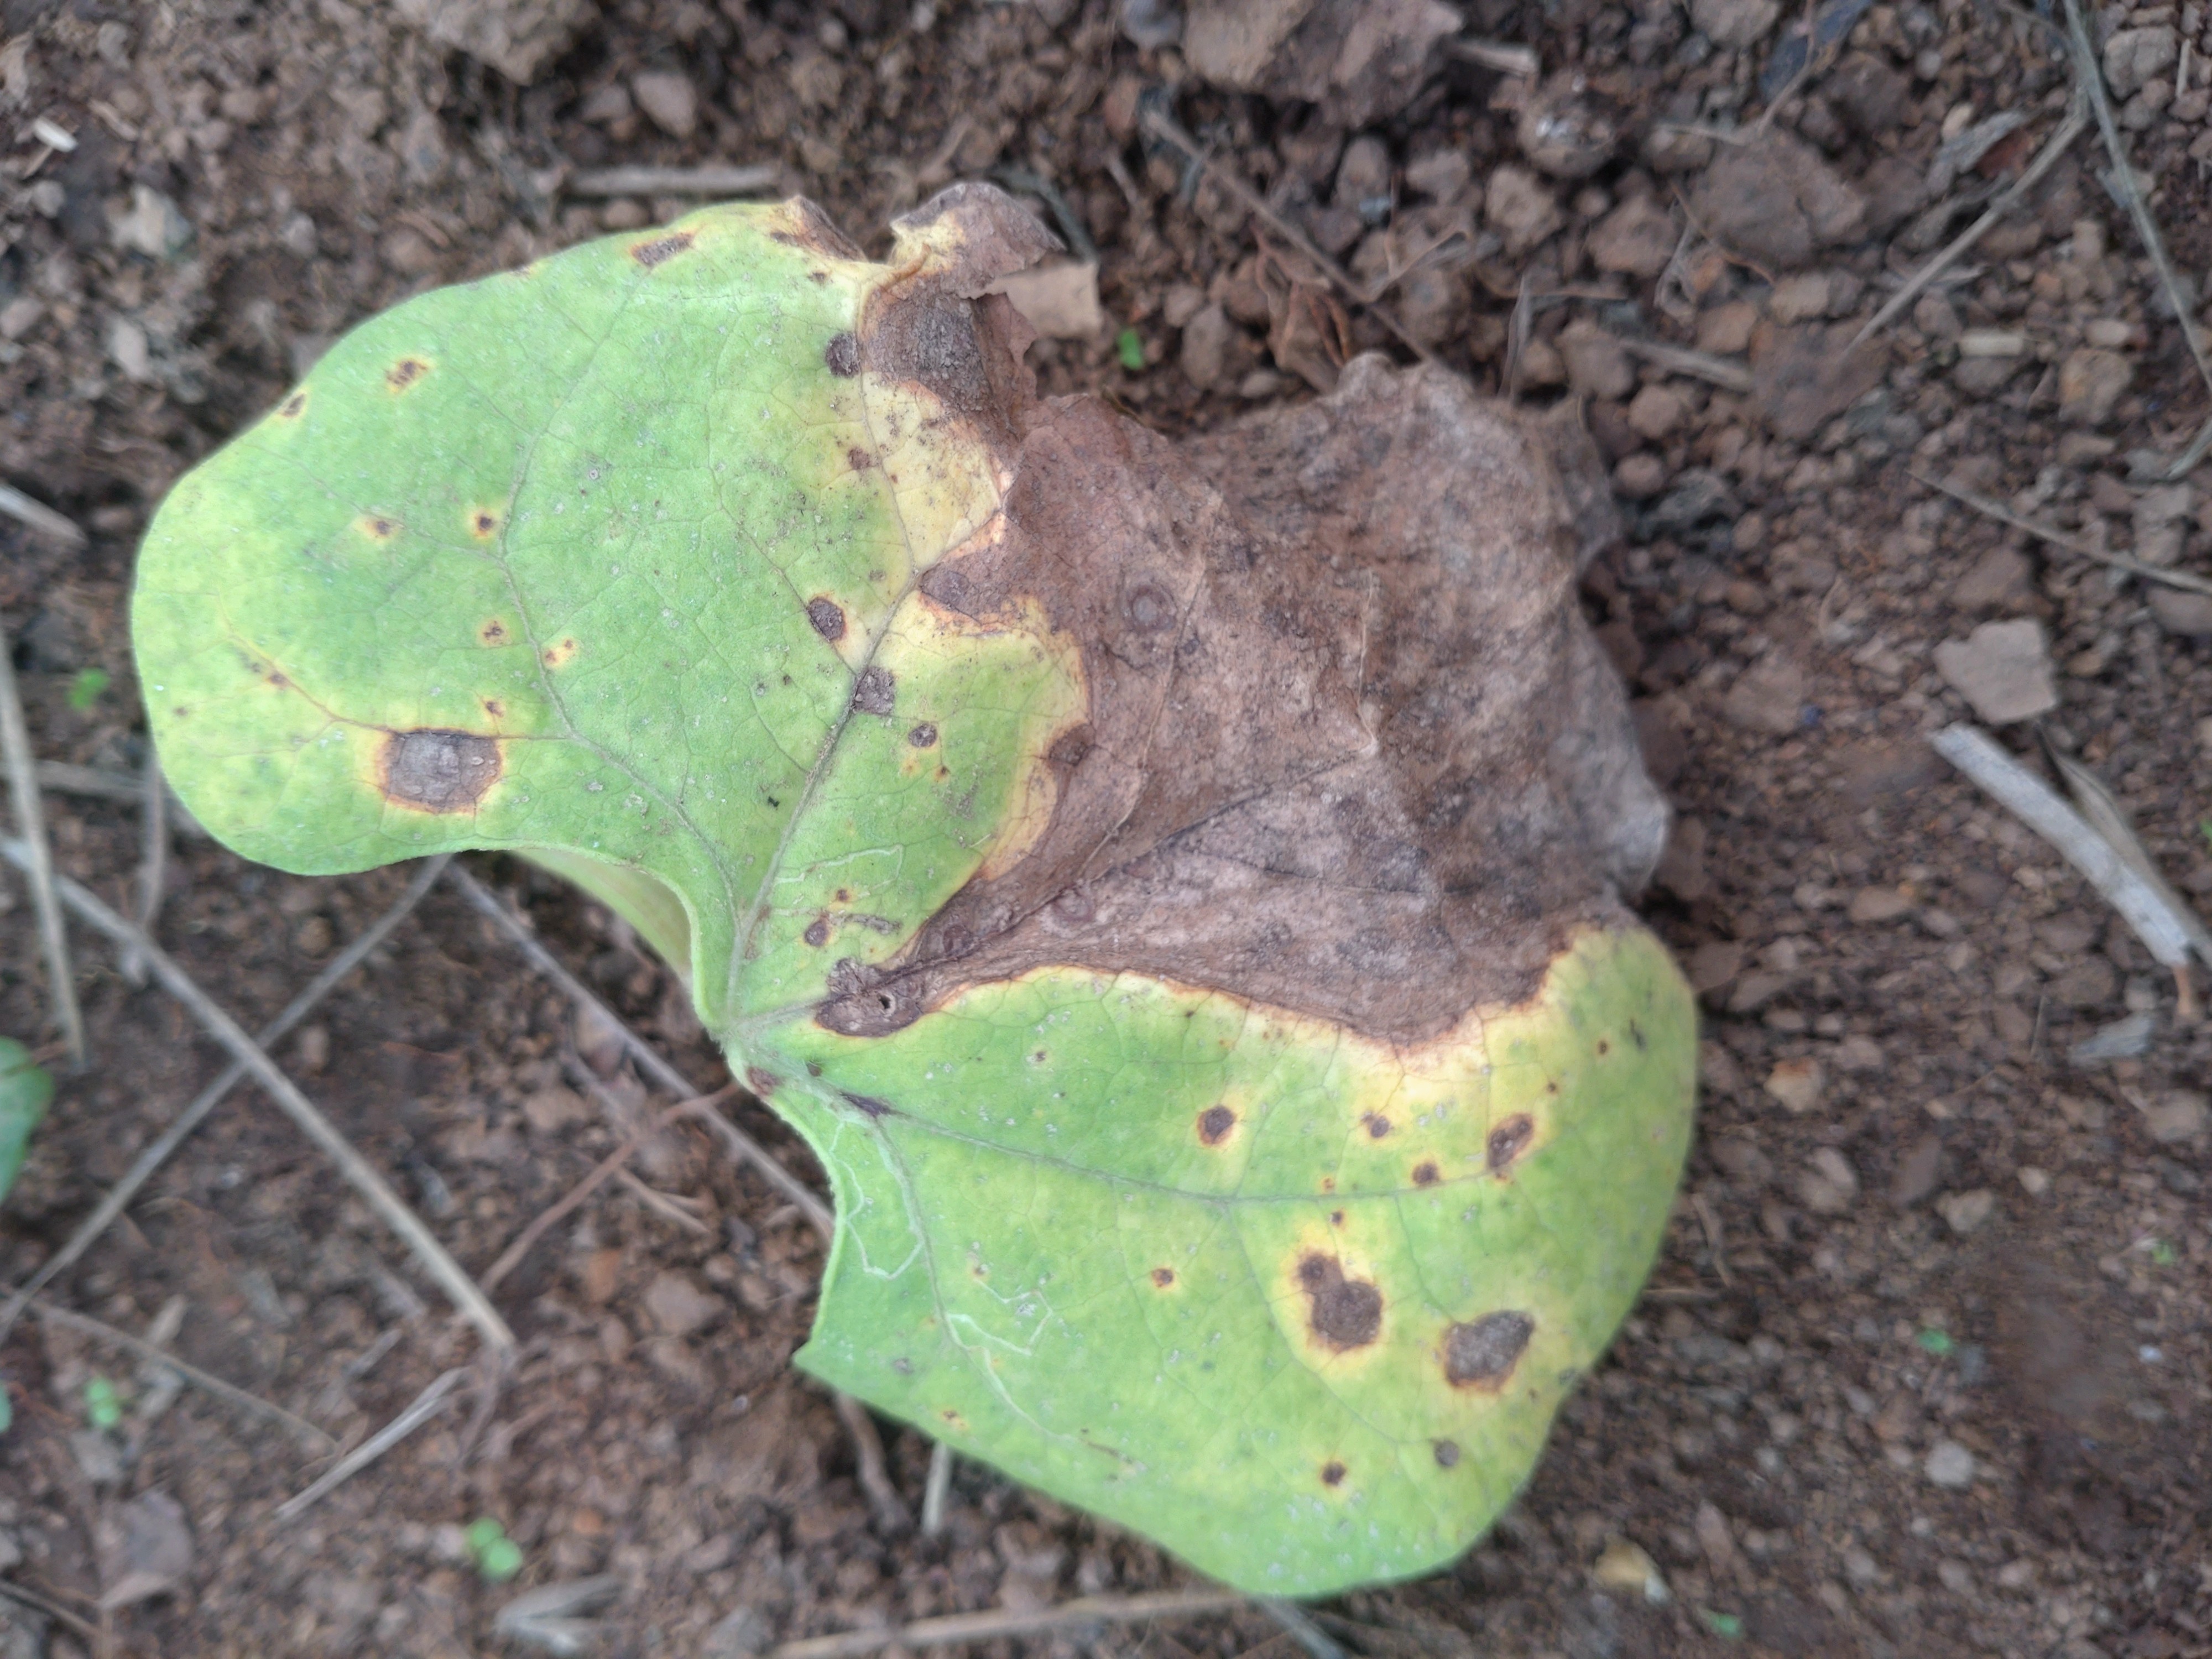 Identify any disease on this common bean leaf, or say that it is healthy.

rust
